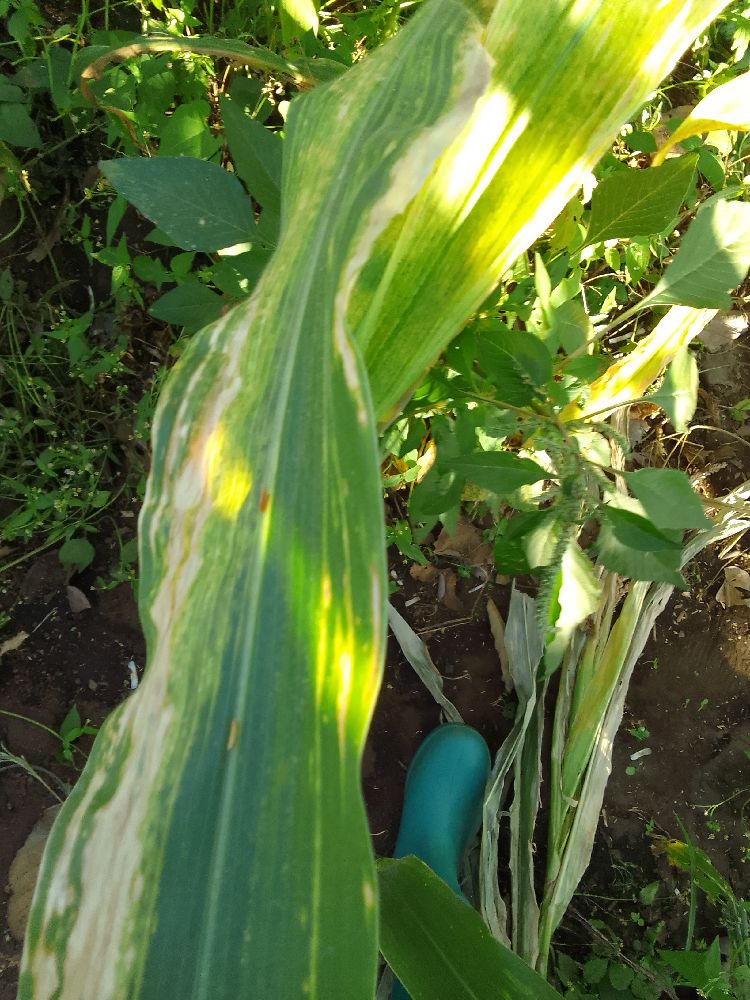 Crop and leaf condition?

maize, maize lethal necrosis
